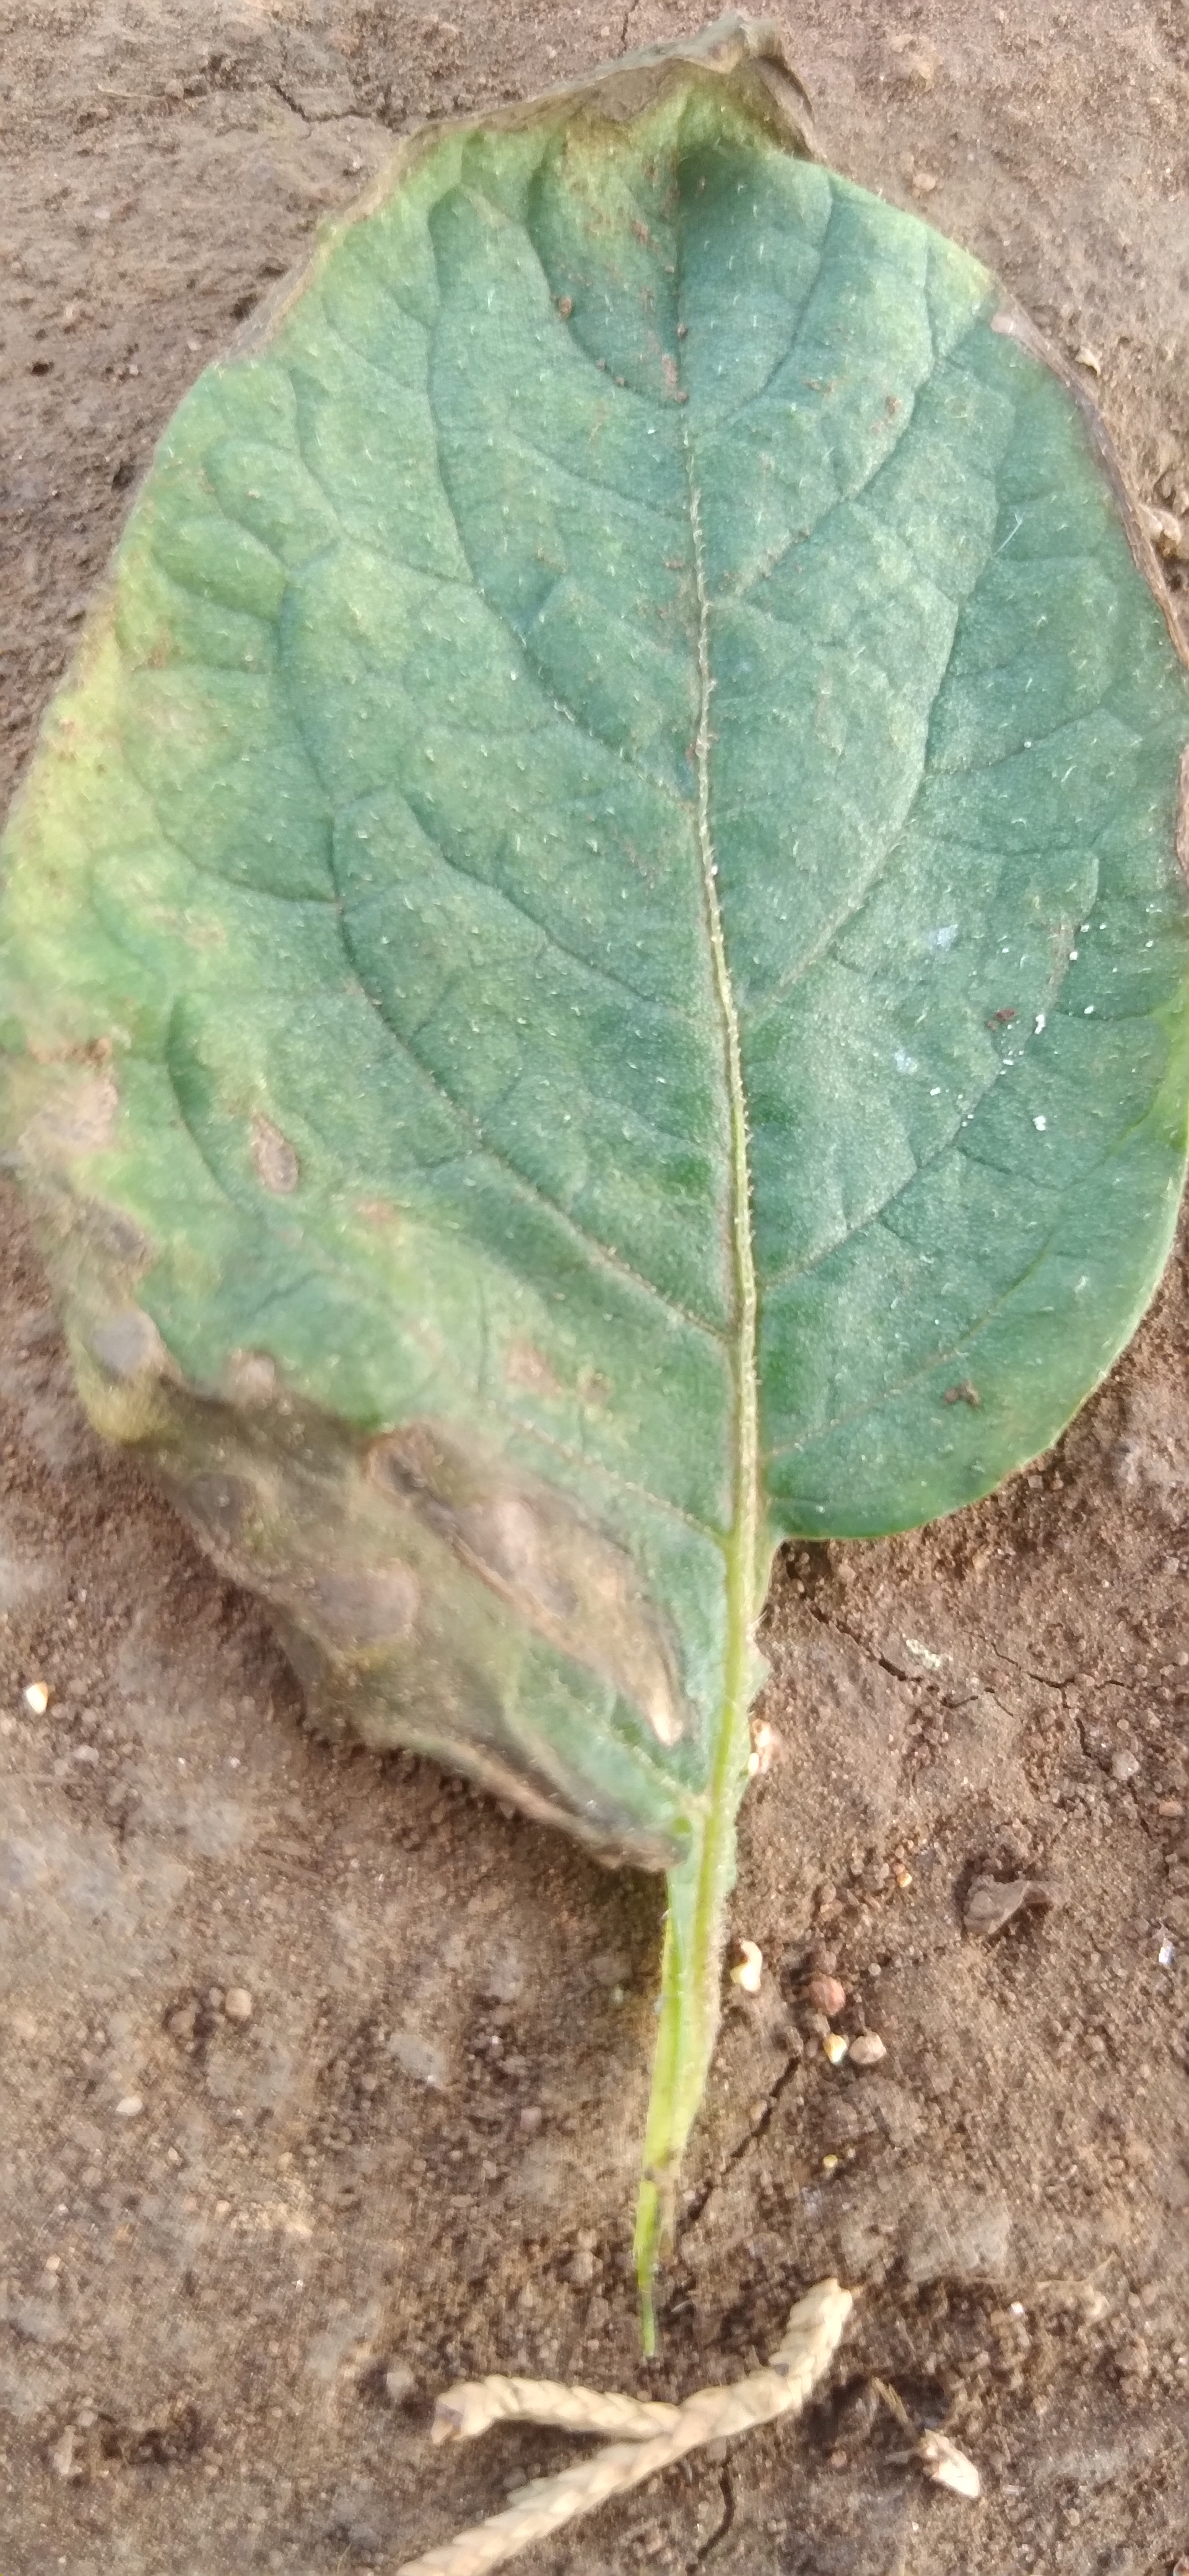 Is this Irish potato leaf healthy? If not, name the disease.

early blight
